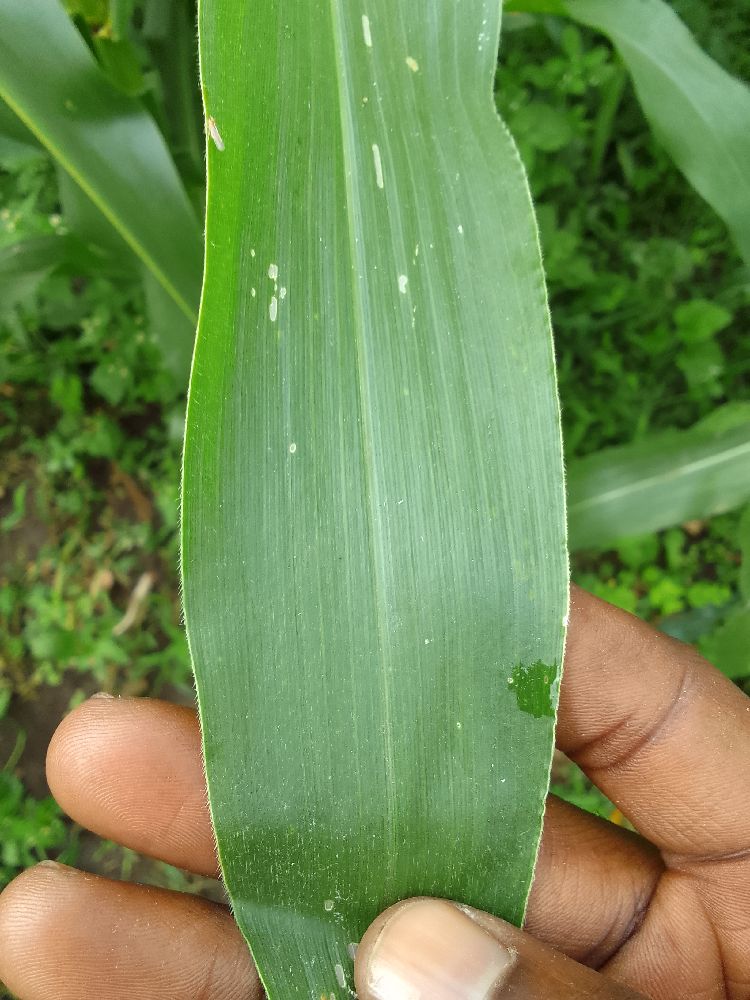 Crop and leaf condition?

maize, healthy
